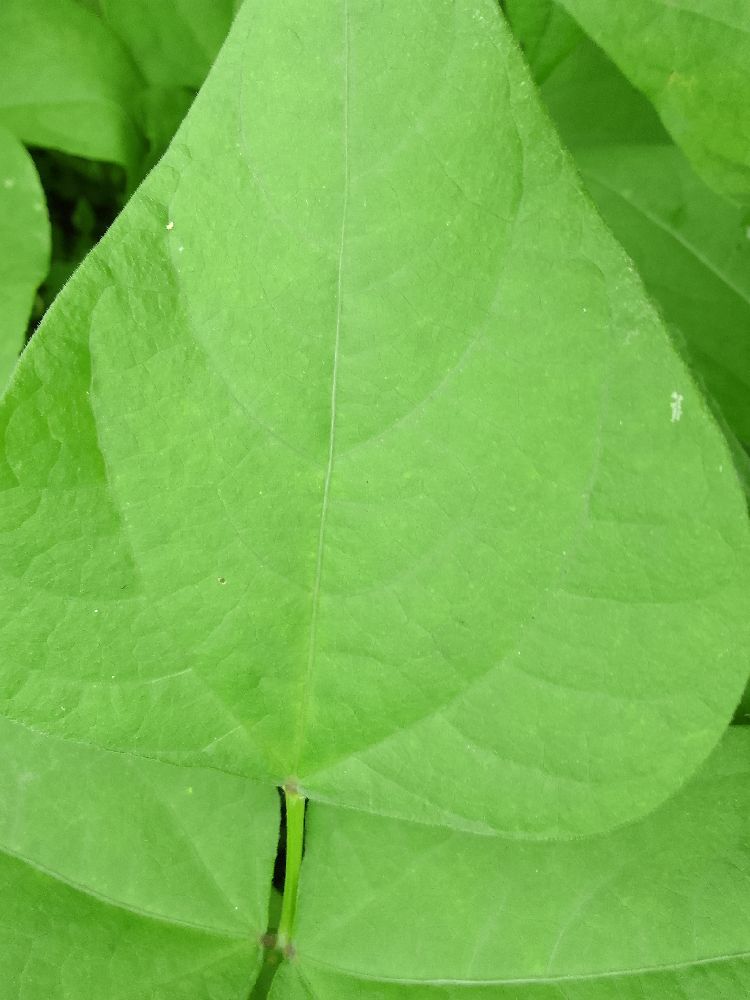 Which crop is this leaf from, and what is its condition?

common bean, healthy
